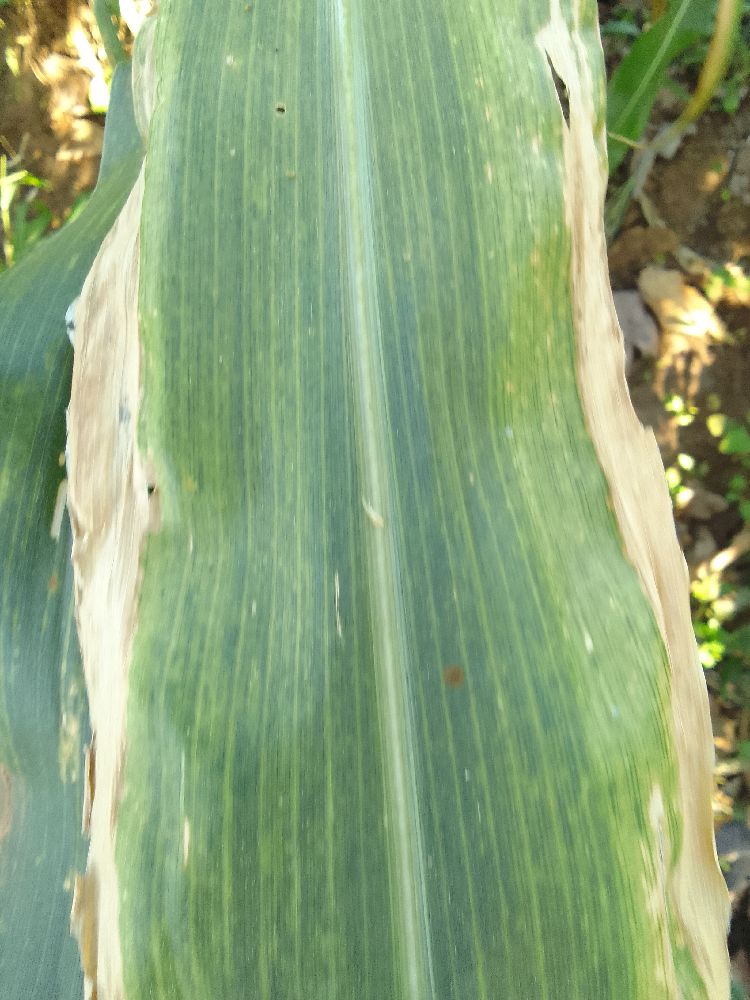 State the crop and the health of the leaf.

maize, maize lethal necrosis
